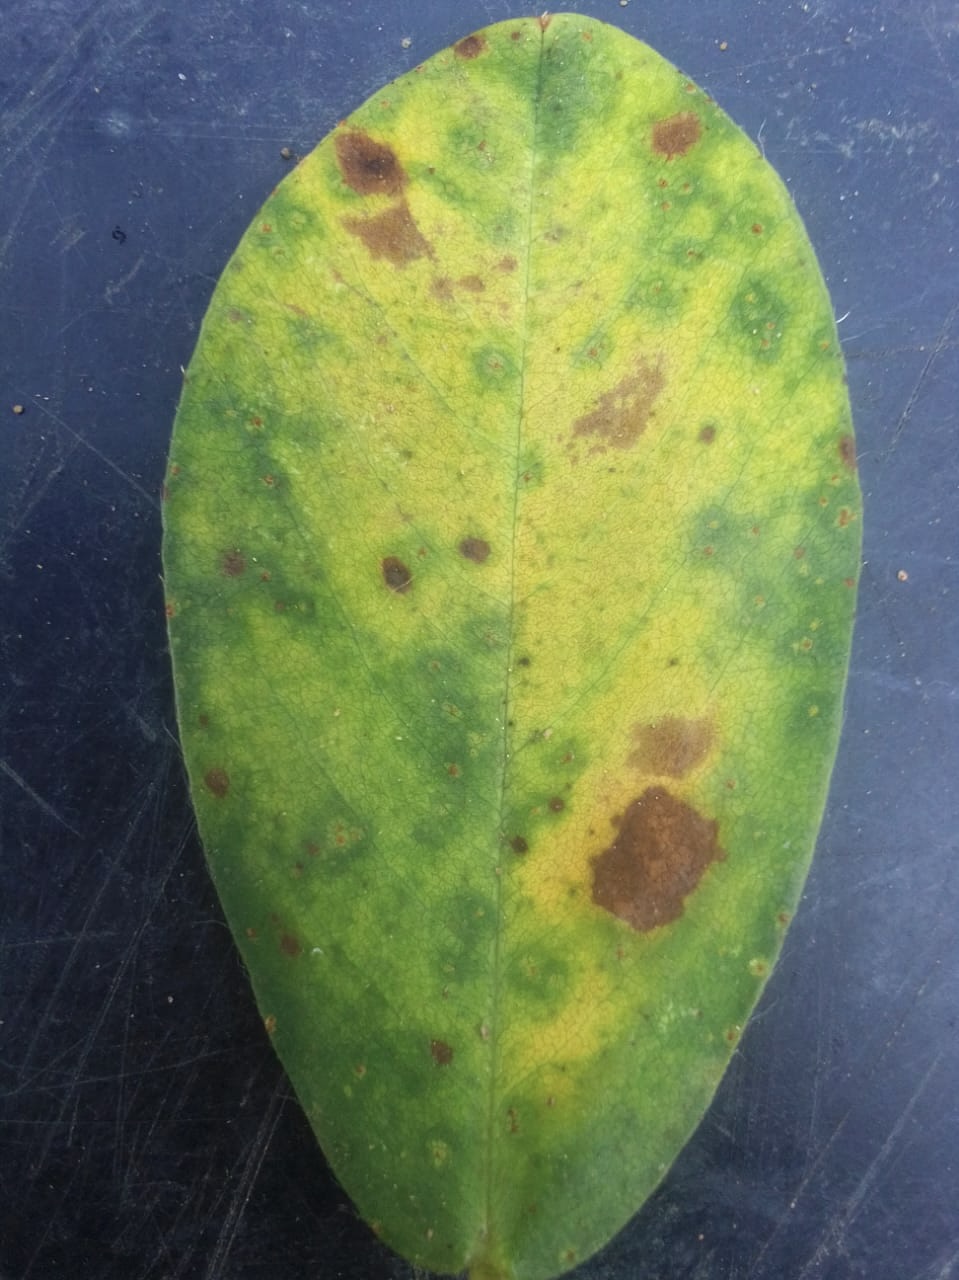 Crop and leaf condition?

peanut, nothapassalora personata
